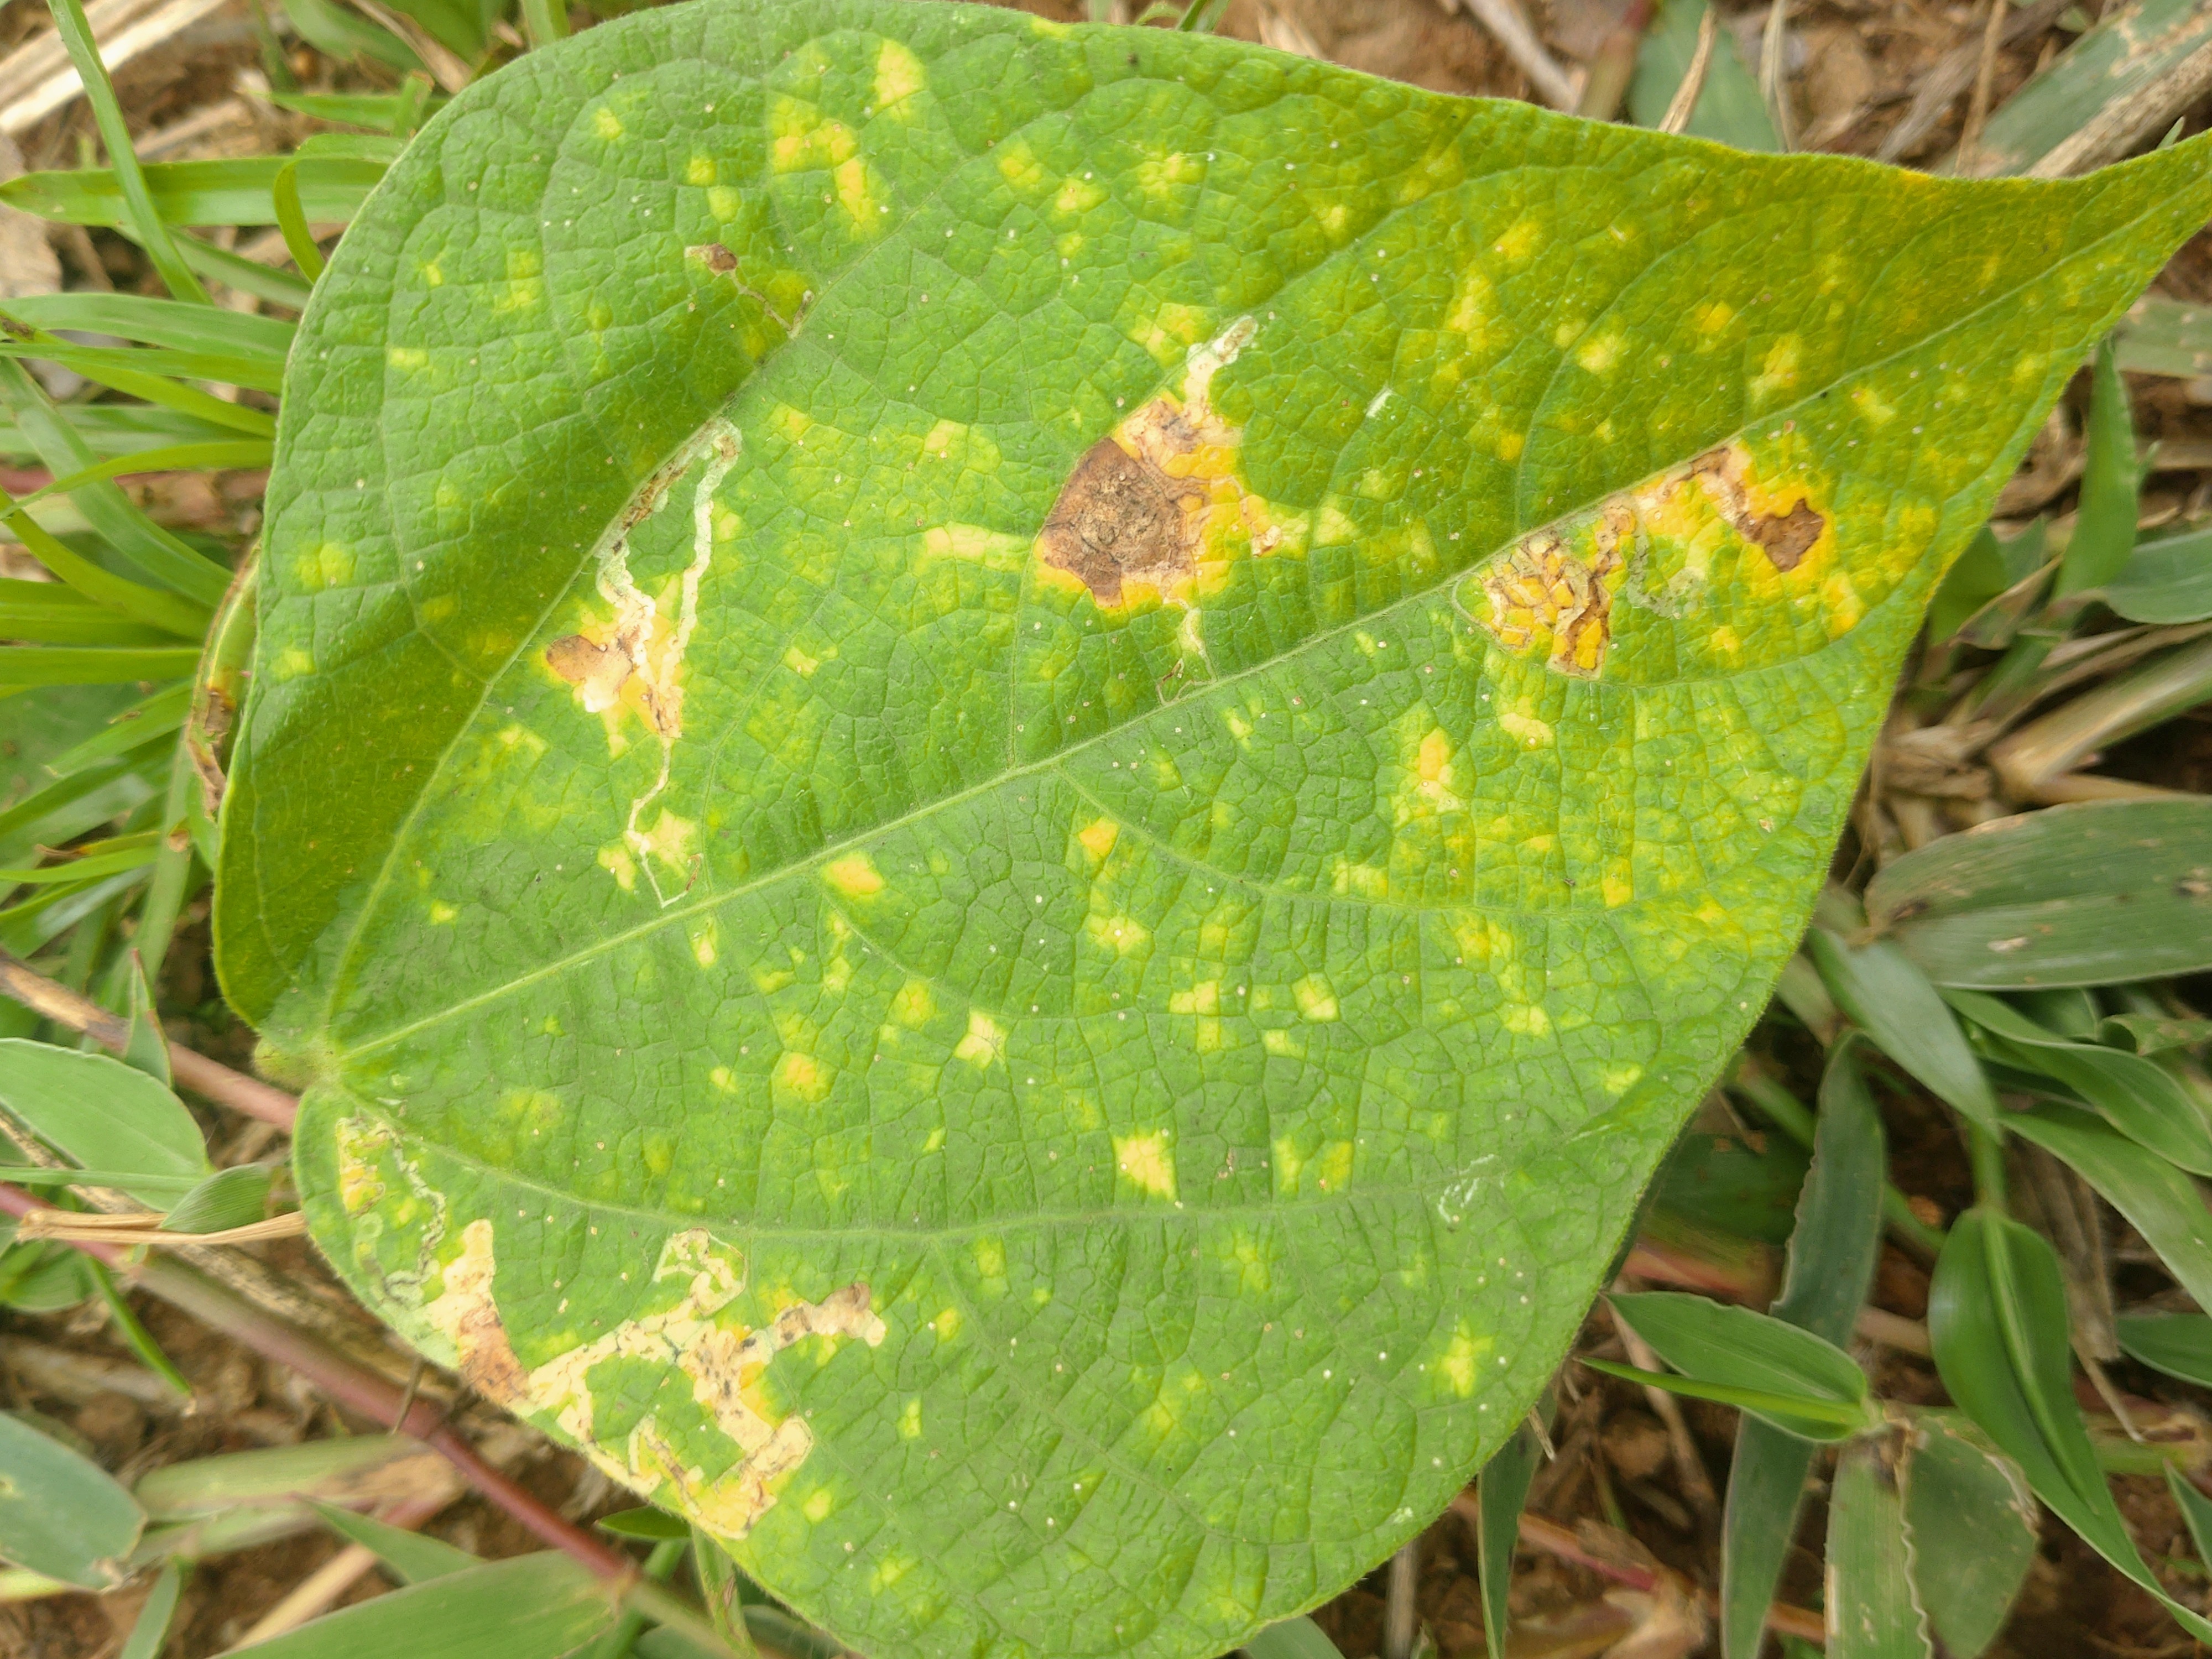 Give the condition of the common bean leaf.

rust
